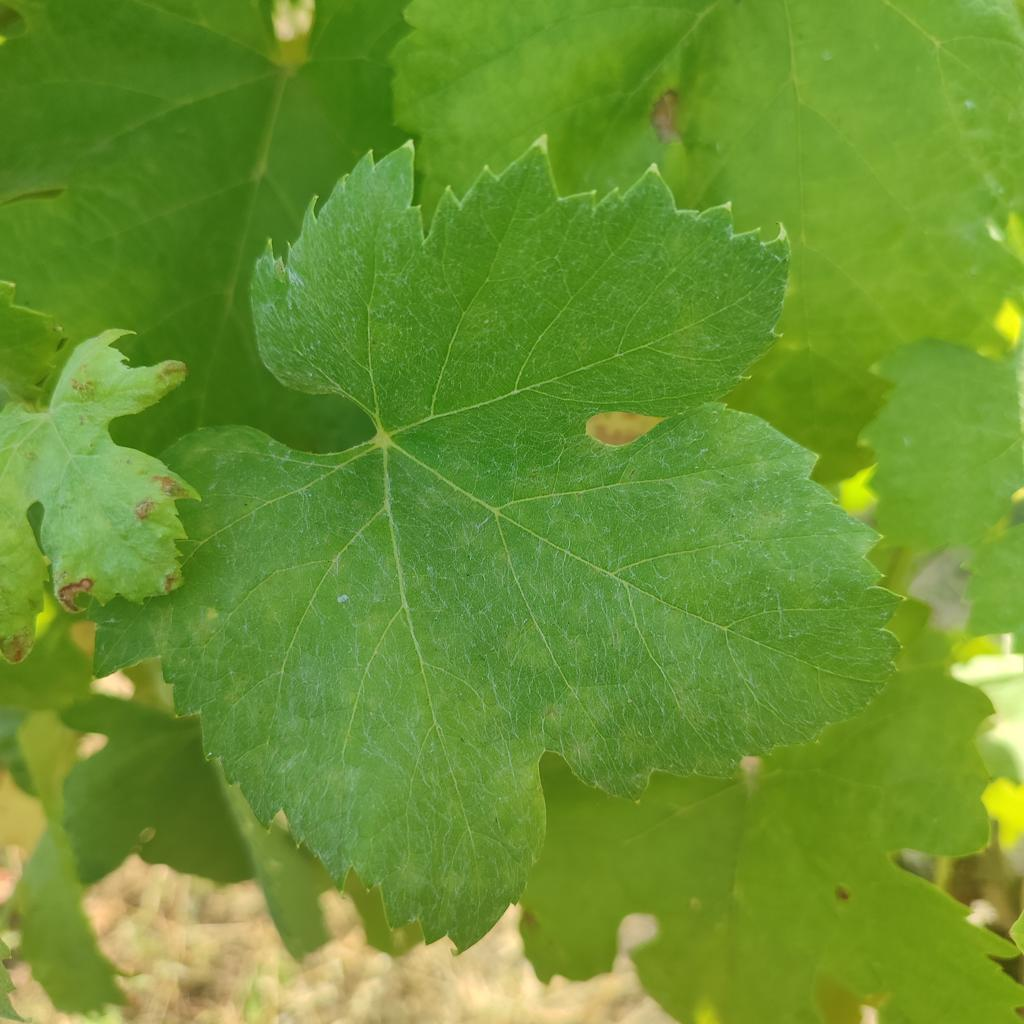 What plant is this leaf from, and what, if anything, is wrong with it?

grapevine, healthy
